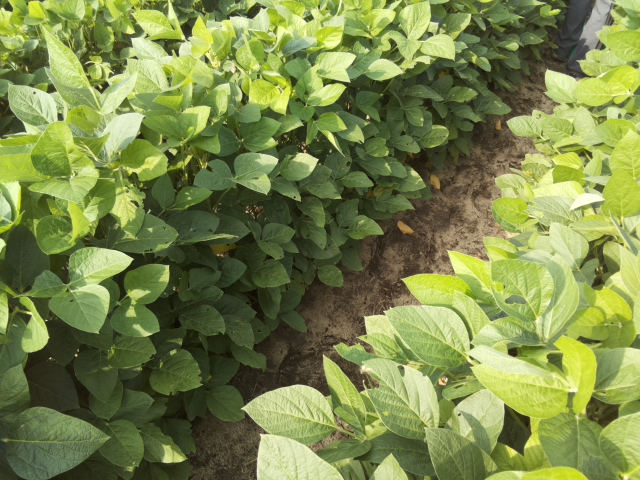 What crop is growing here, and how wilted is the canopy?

soybean, leaves with no wilting
